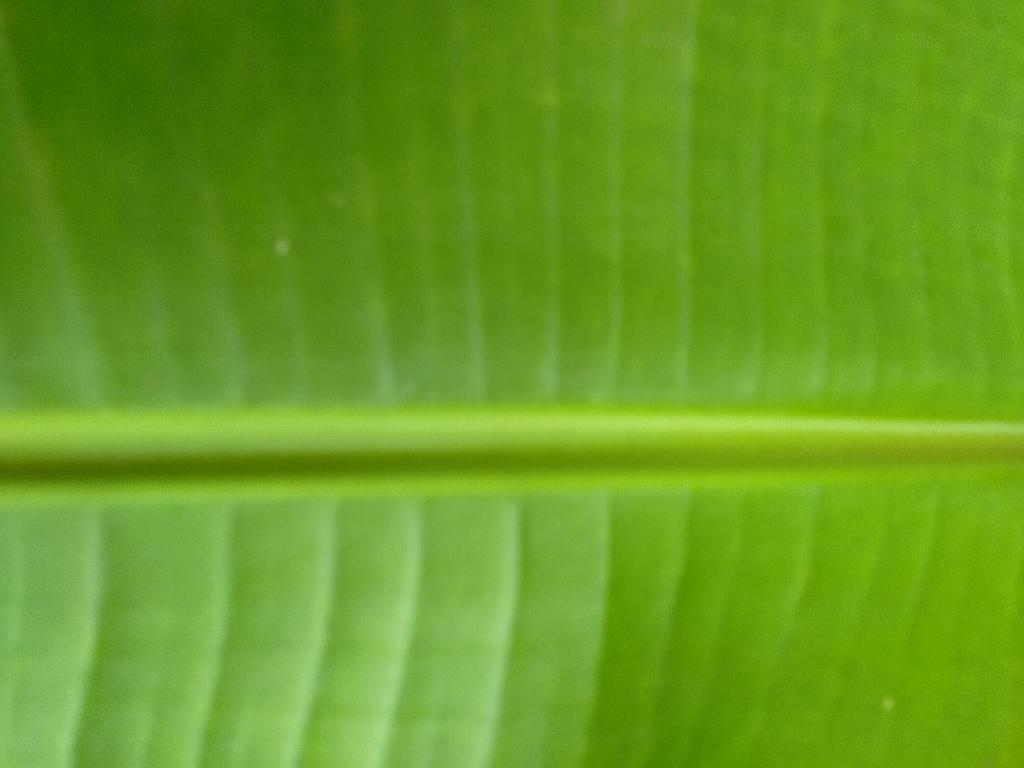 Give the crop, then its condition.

banana, healthy
